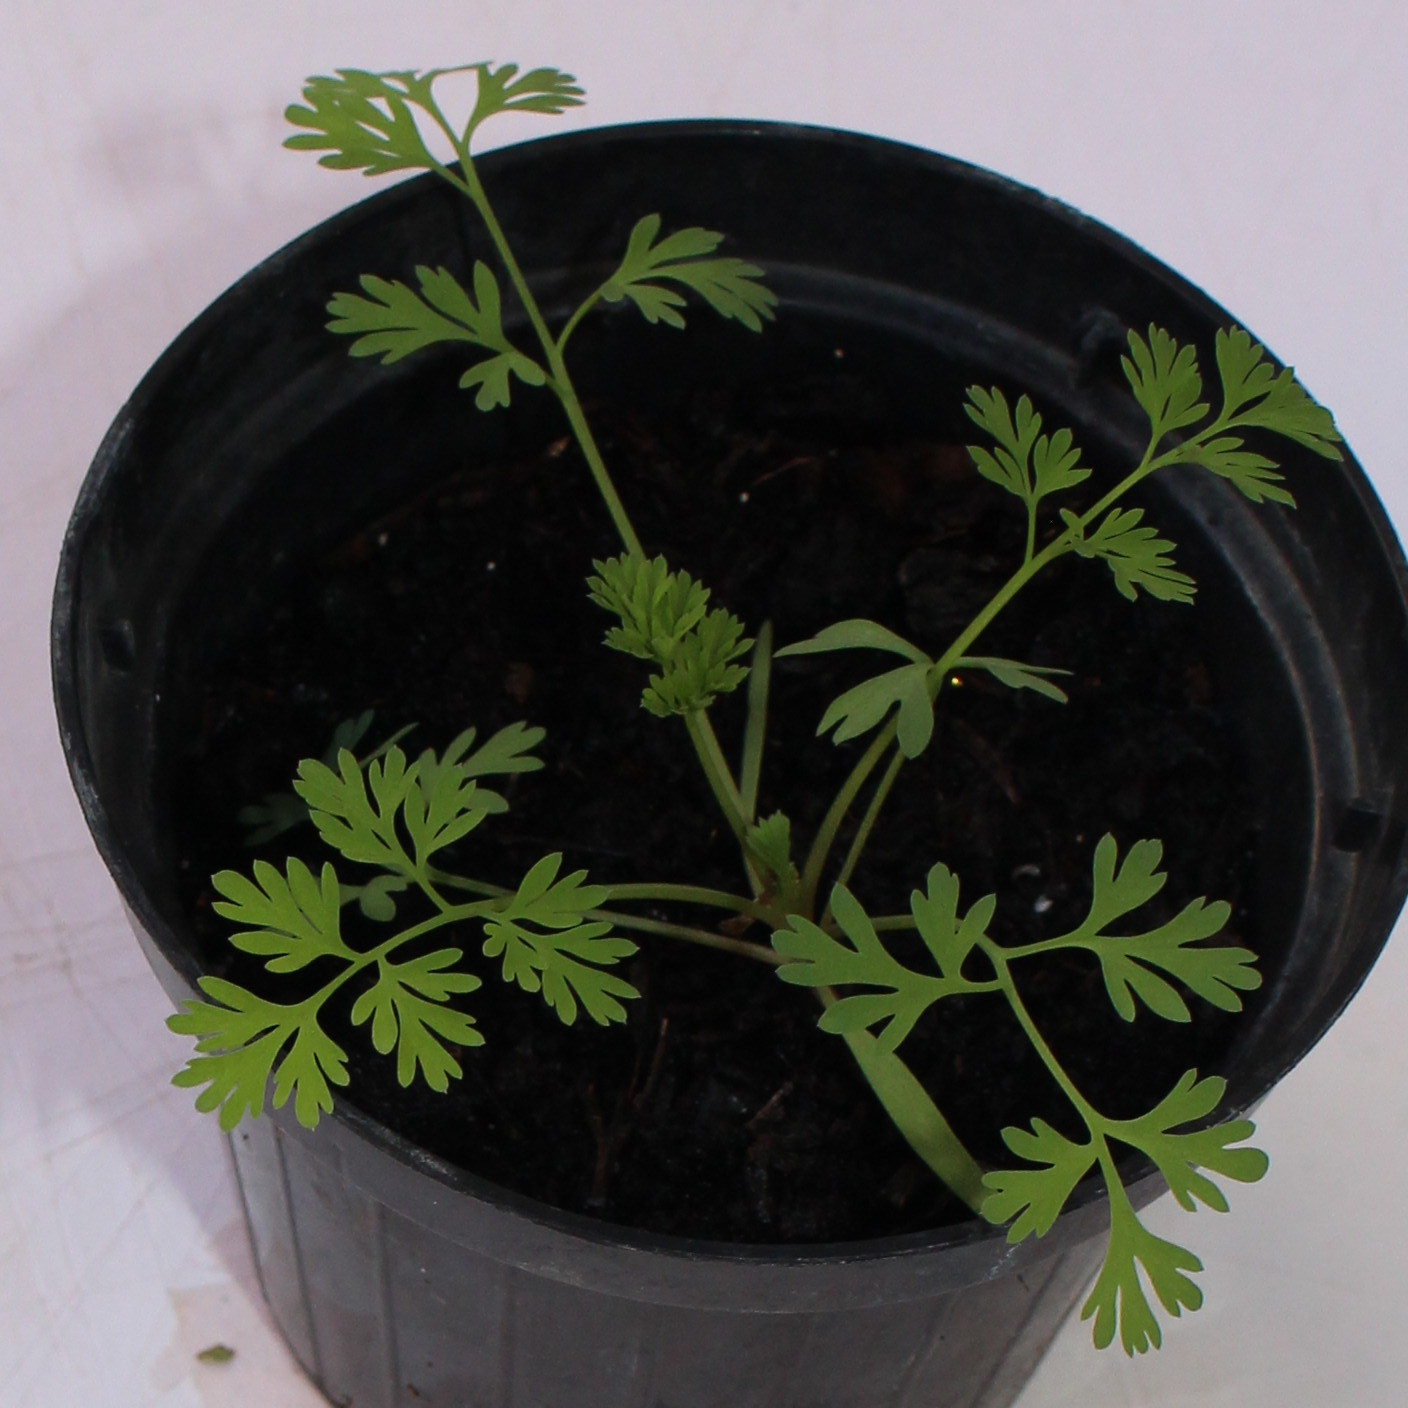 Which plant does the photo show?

Fumaria officinalis
